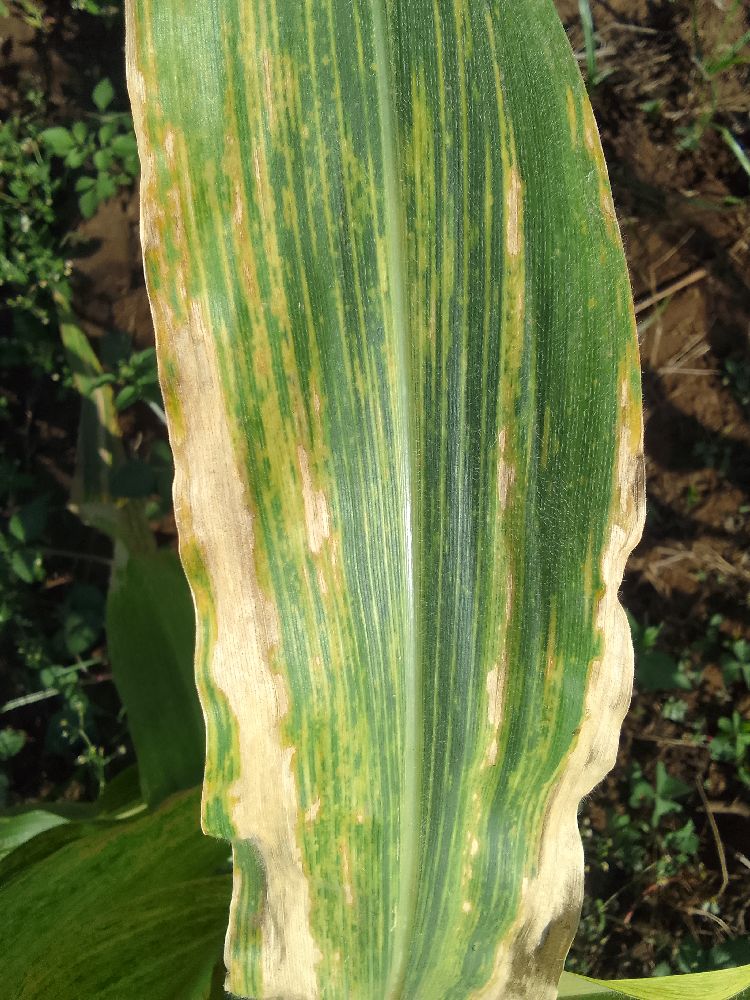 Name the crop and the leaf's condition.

maize, maize lethal necrosis
